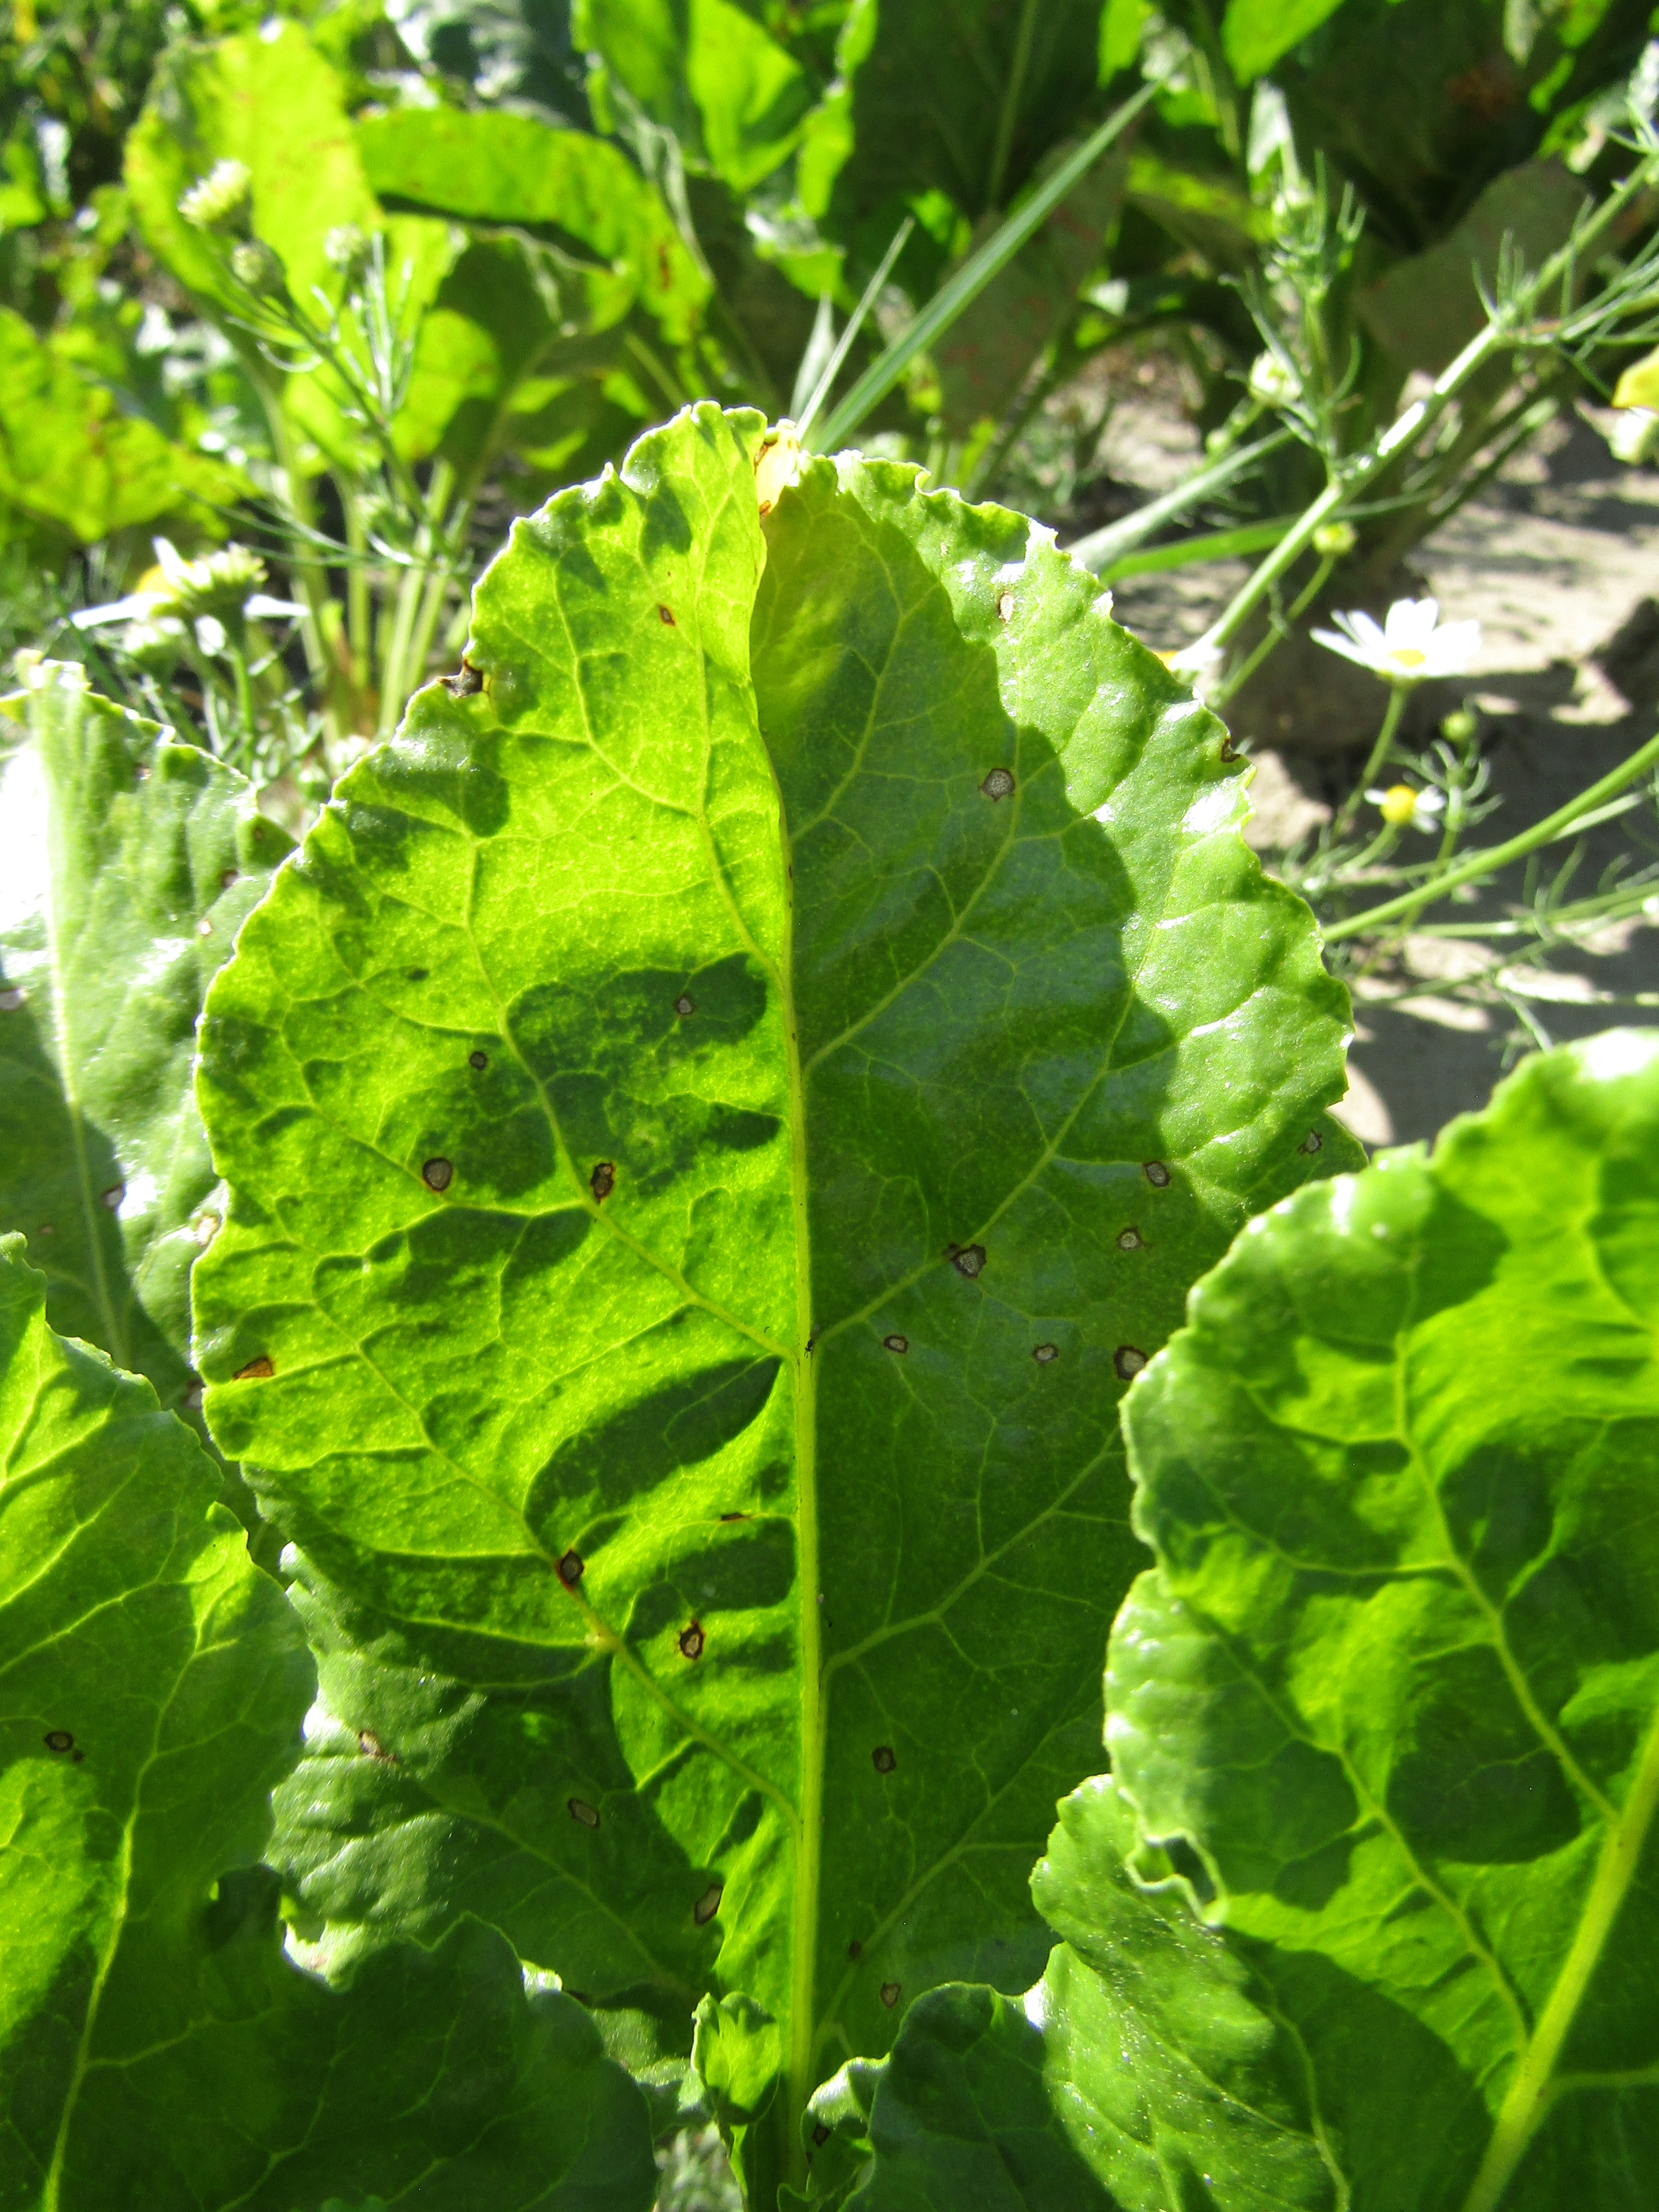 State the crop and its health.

beet, cercospora
